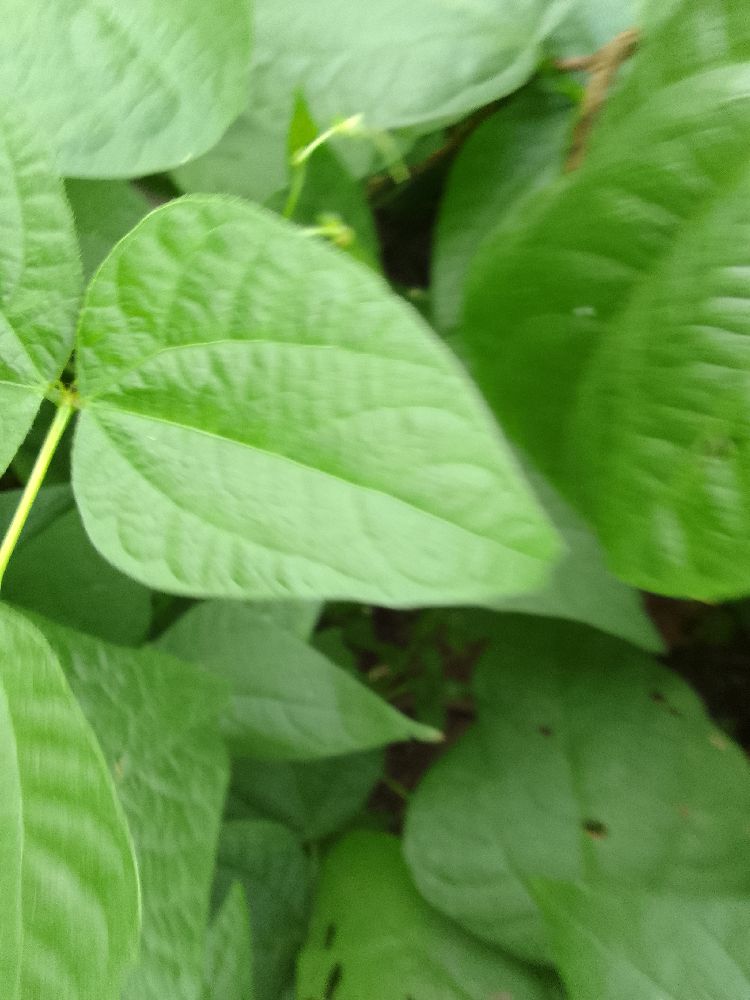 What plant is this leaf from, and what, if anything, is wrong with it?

common bean, healthy
